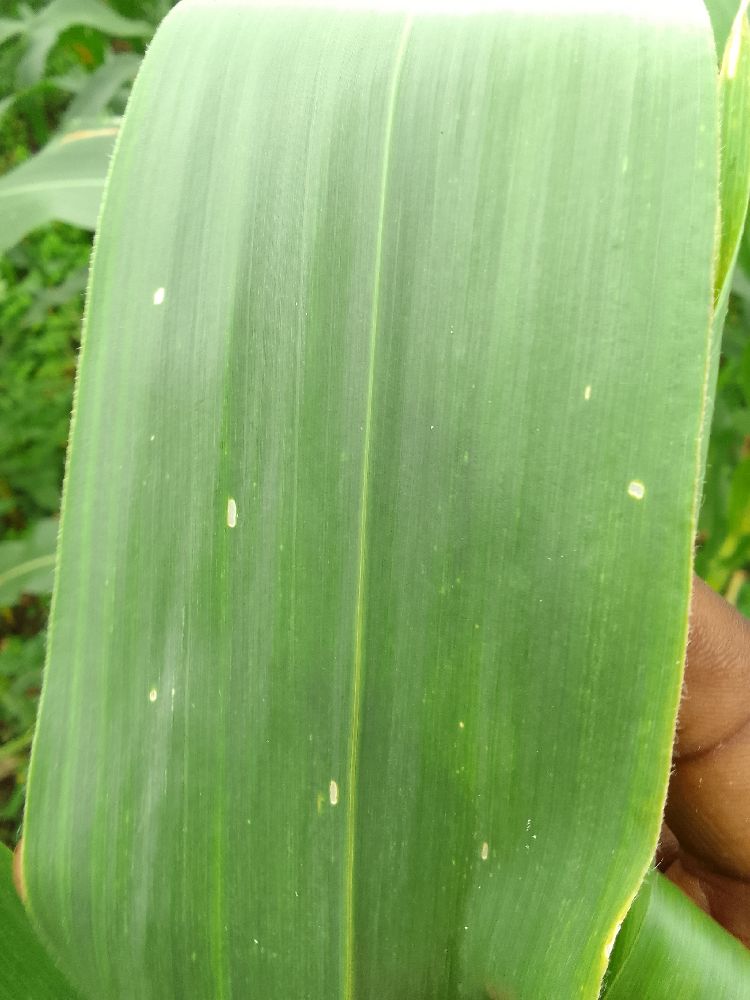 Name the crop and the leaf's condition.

maize, healthy
